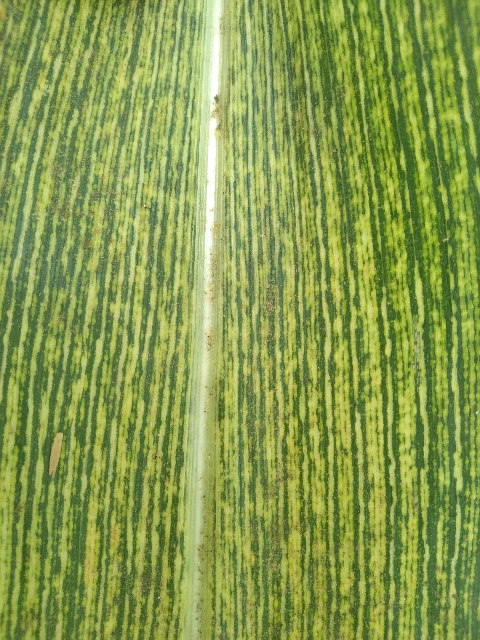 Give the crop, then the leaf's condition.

maize, maize streak virus
